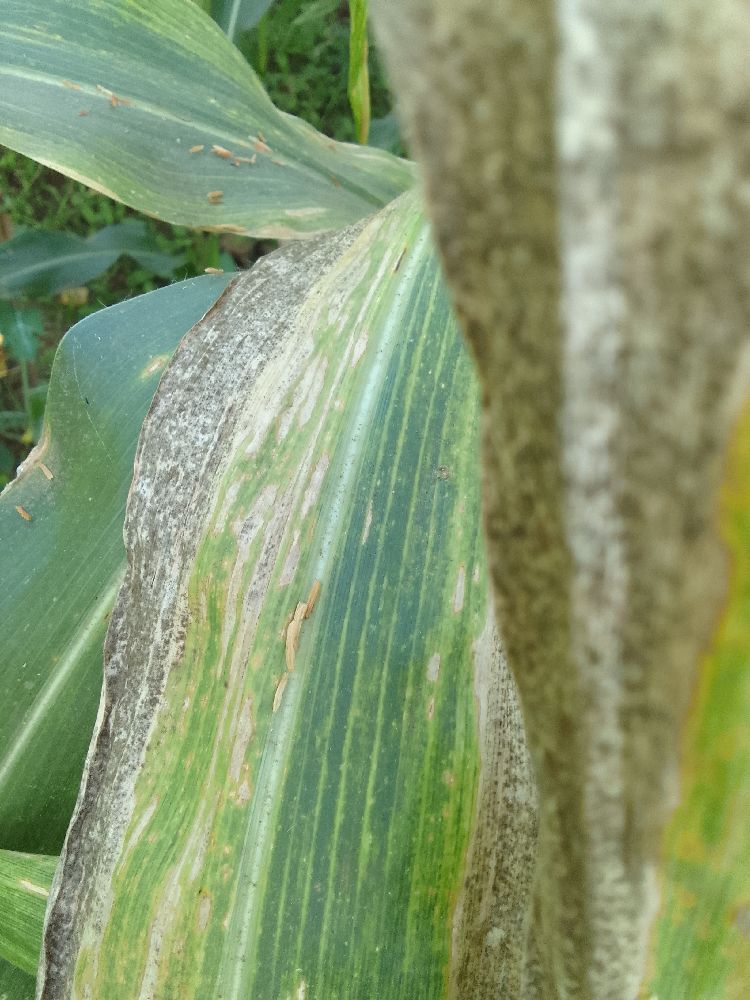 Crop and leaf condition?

maize, maize lethal necrosis
